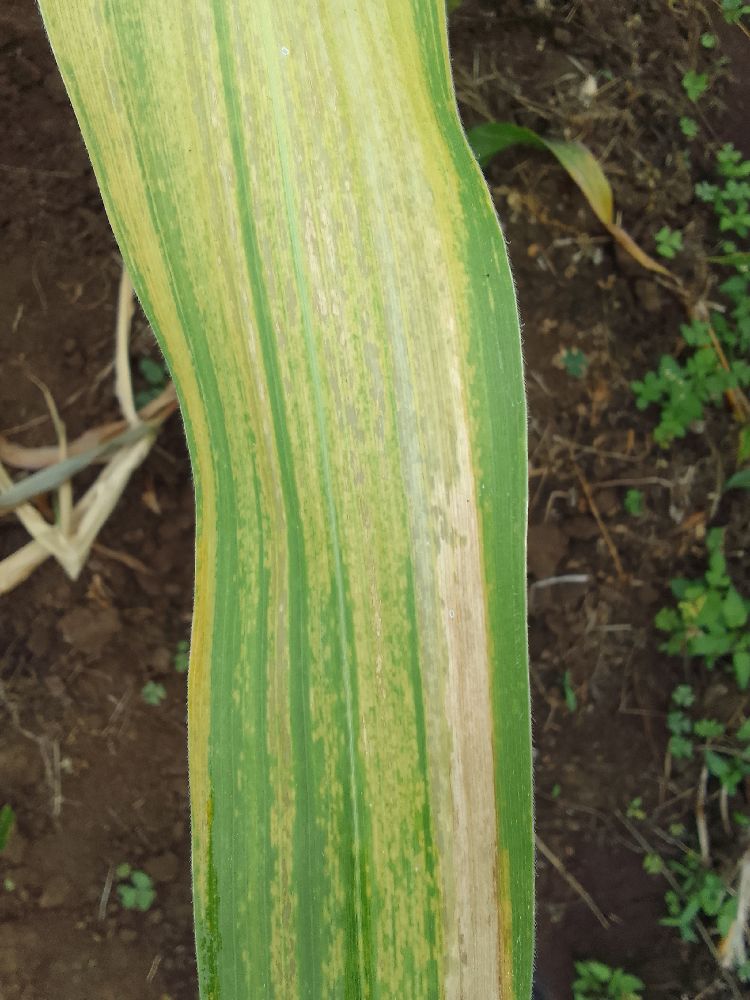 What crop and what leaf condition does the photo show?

maize, maize lethal necrosis
